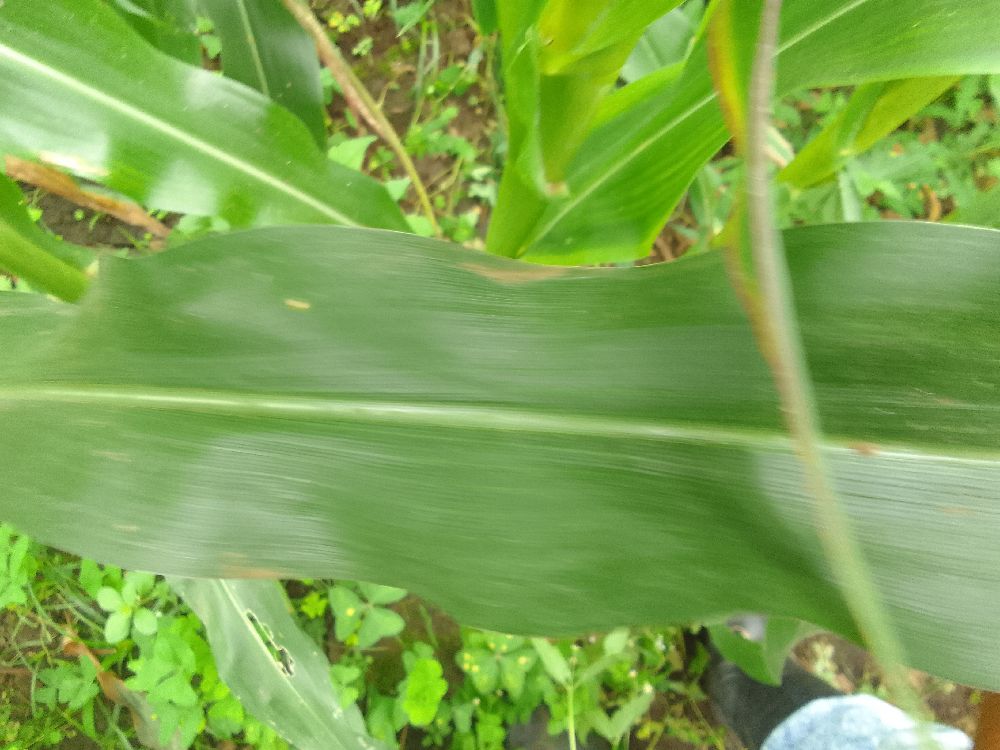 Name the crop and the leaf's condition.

maize, healthy
